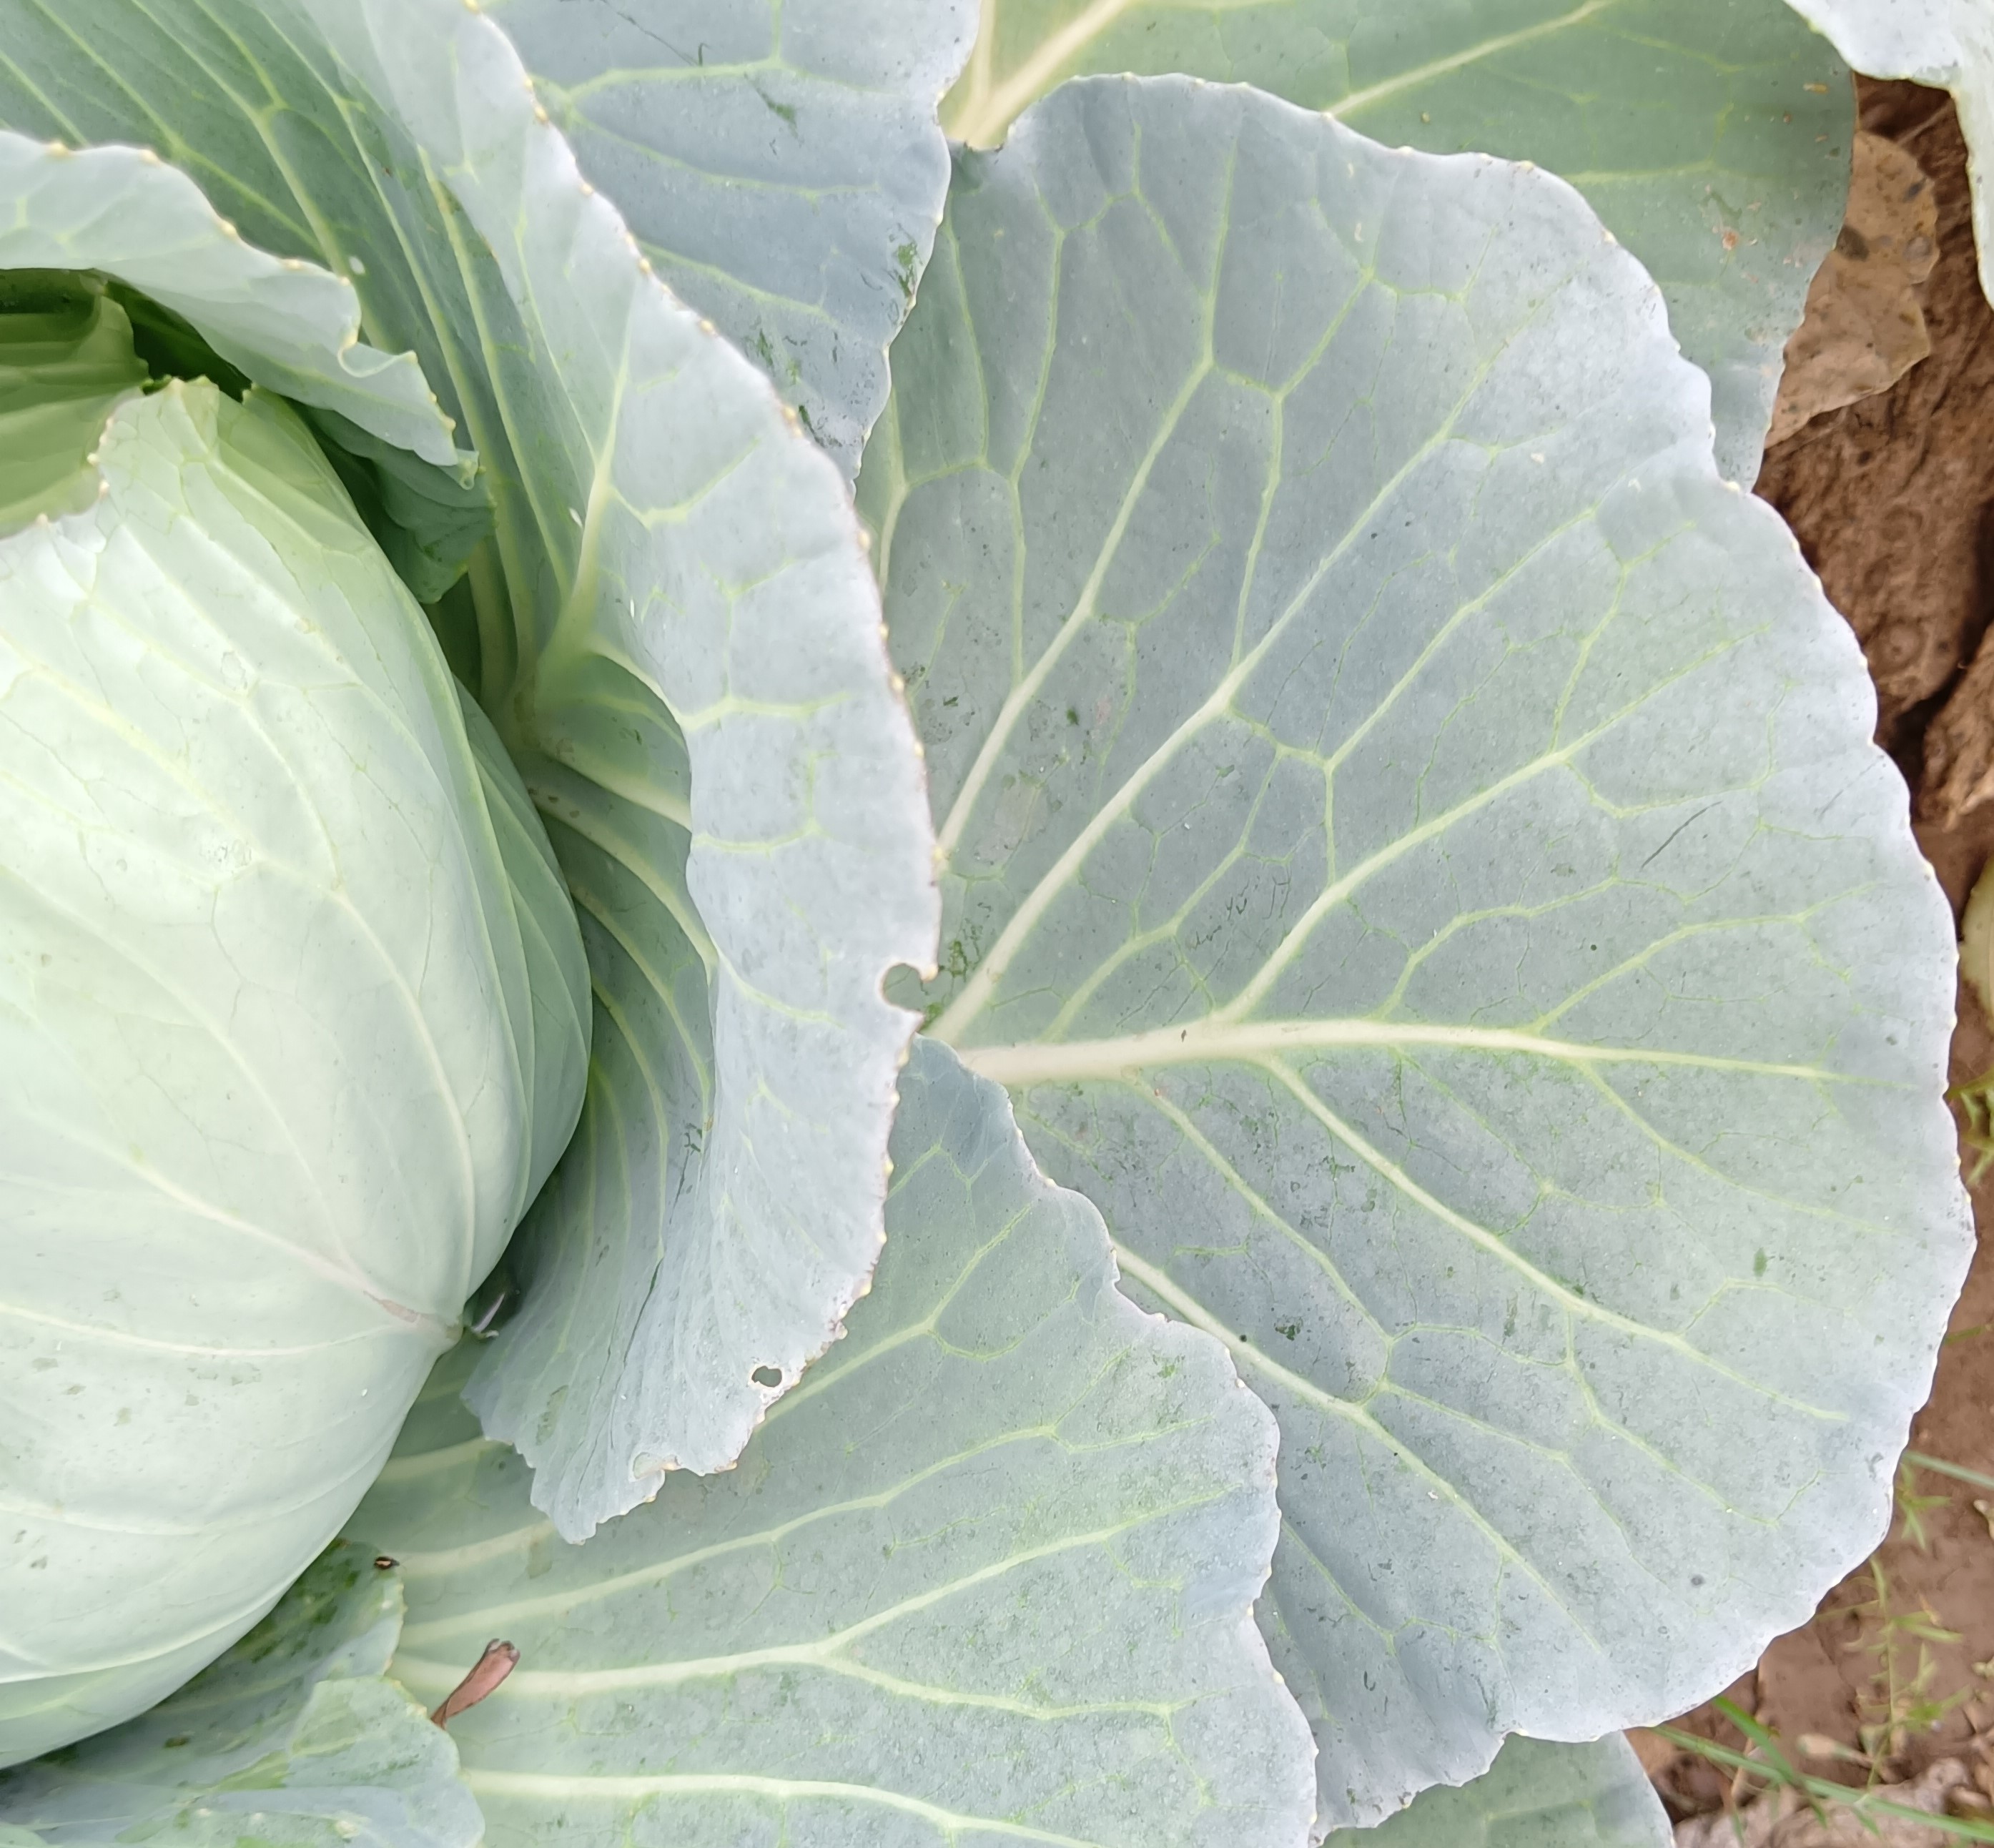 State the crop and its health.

cabbage, healthy
